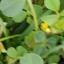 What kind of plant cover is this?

unstructured weed
